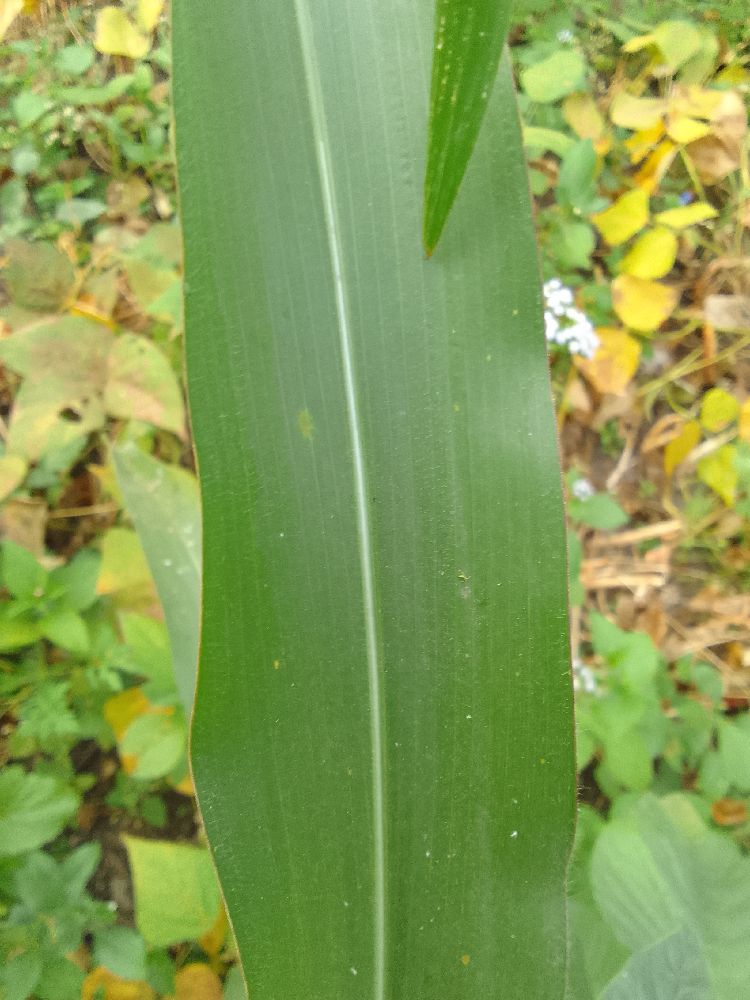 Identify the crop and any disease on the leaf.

maize, healthy
